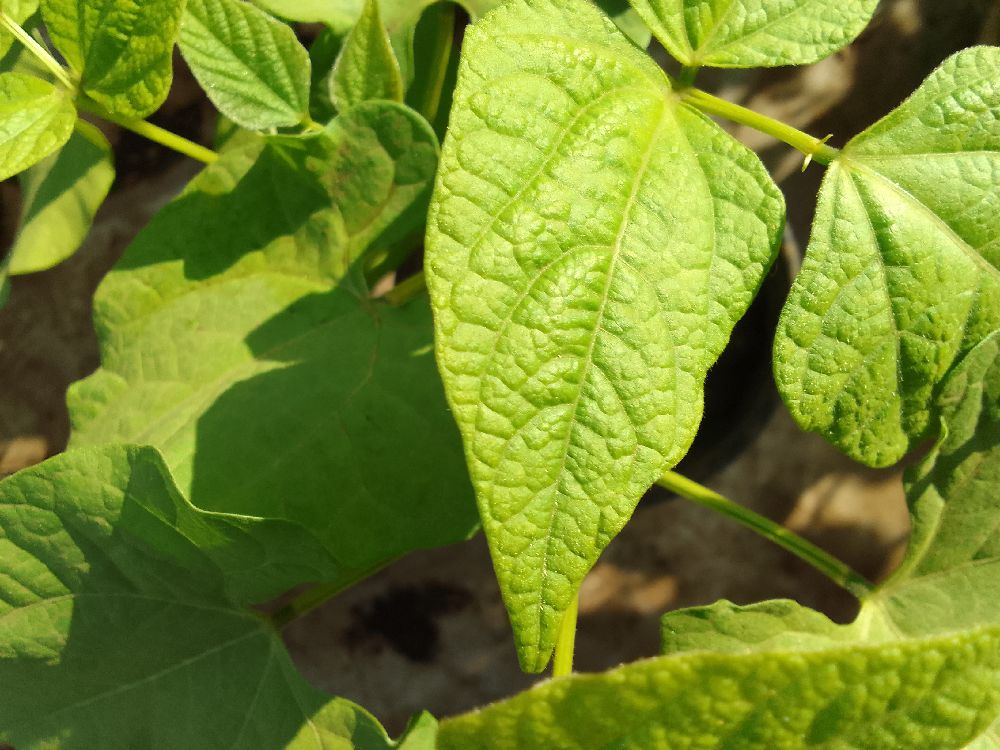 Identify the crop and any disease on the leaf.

common bean, healthy
